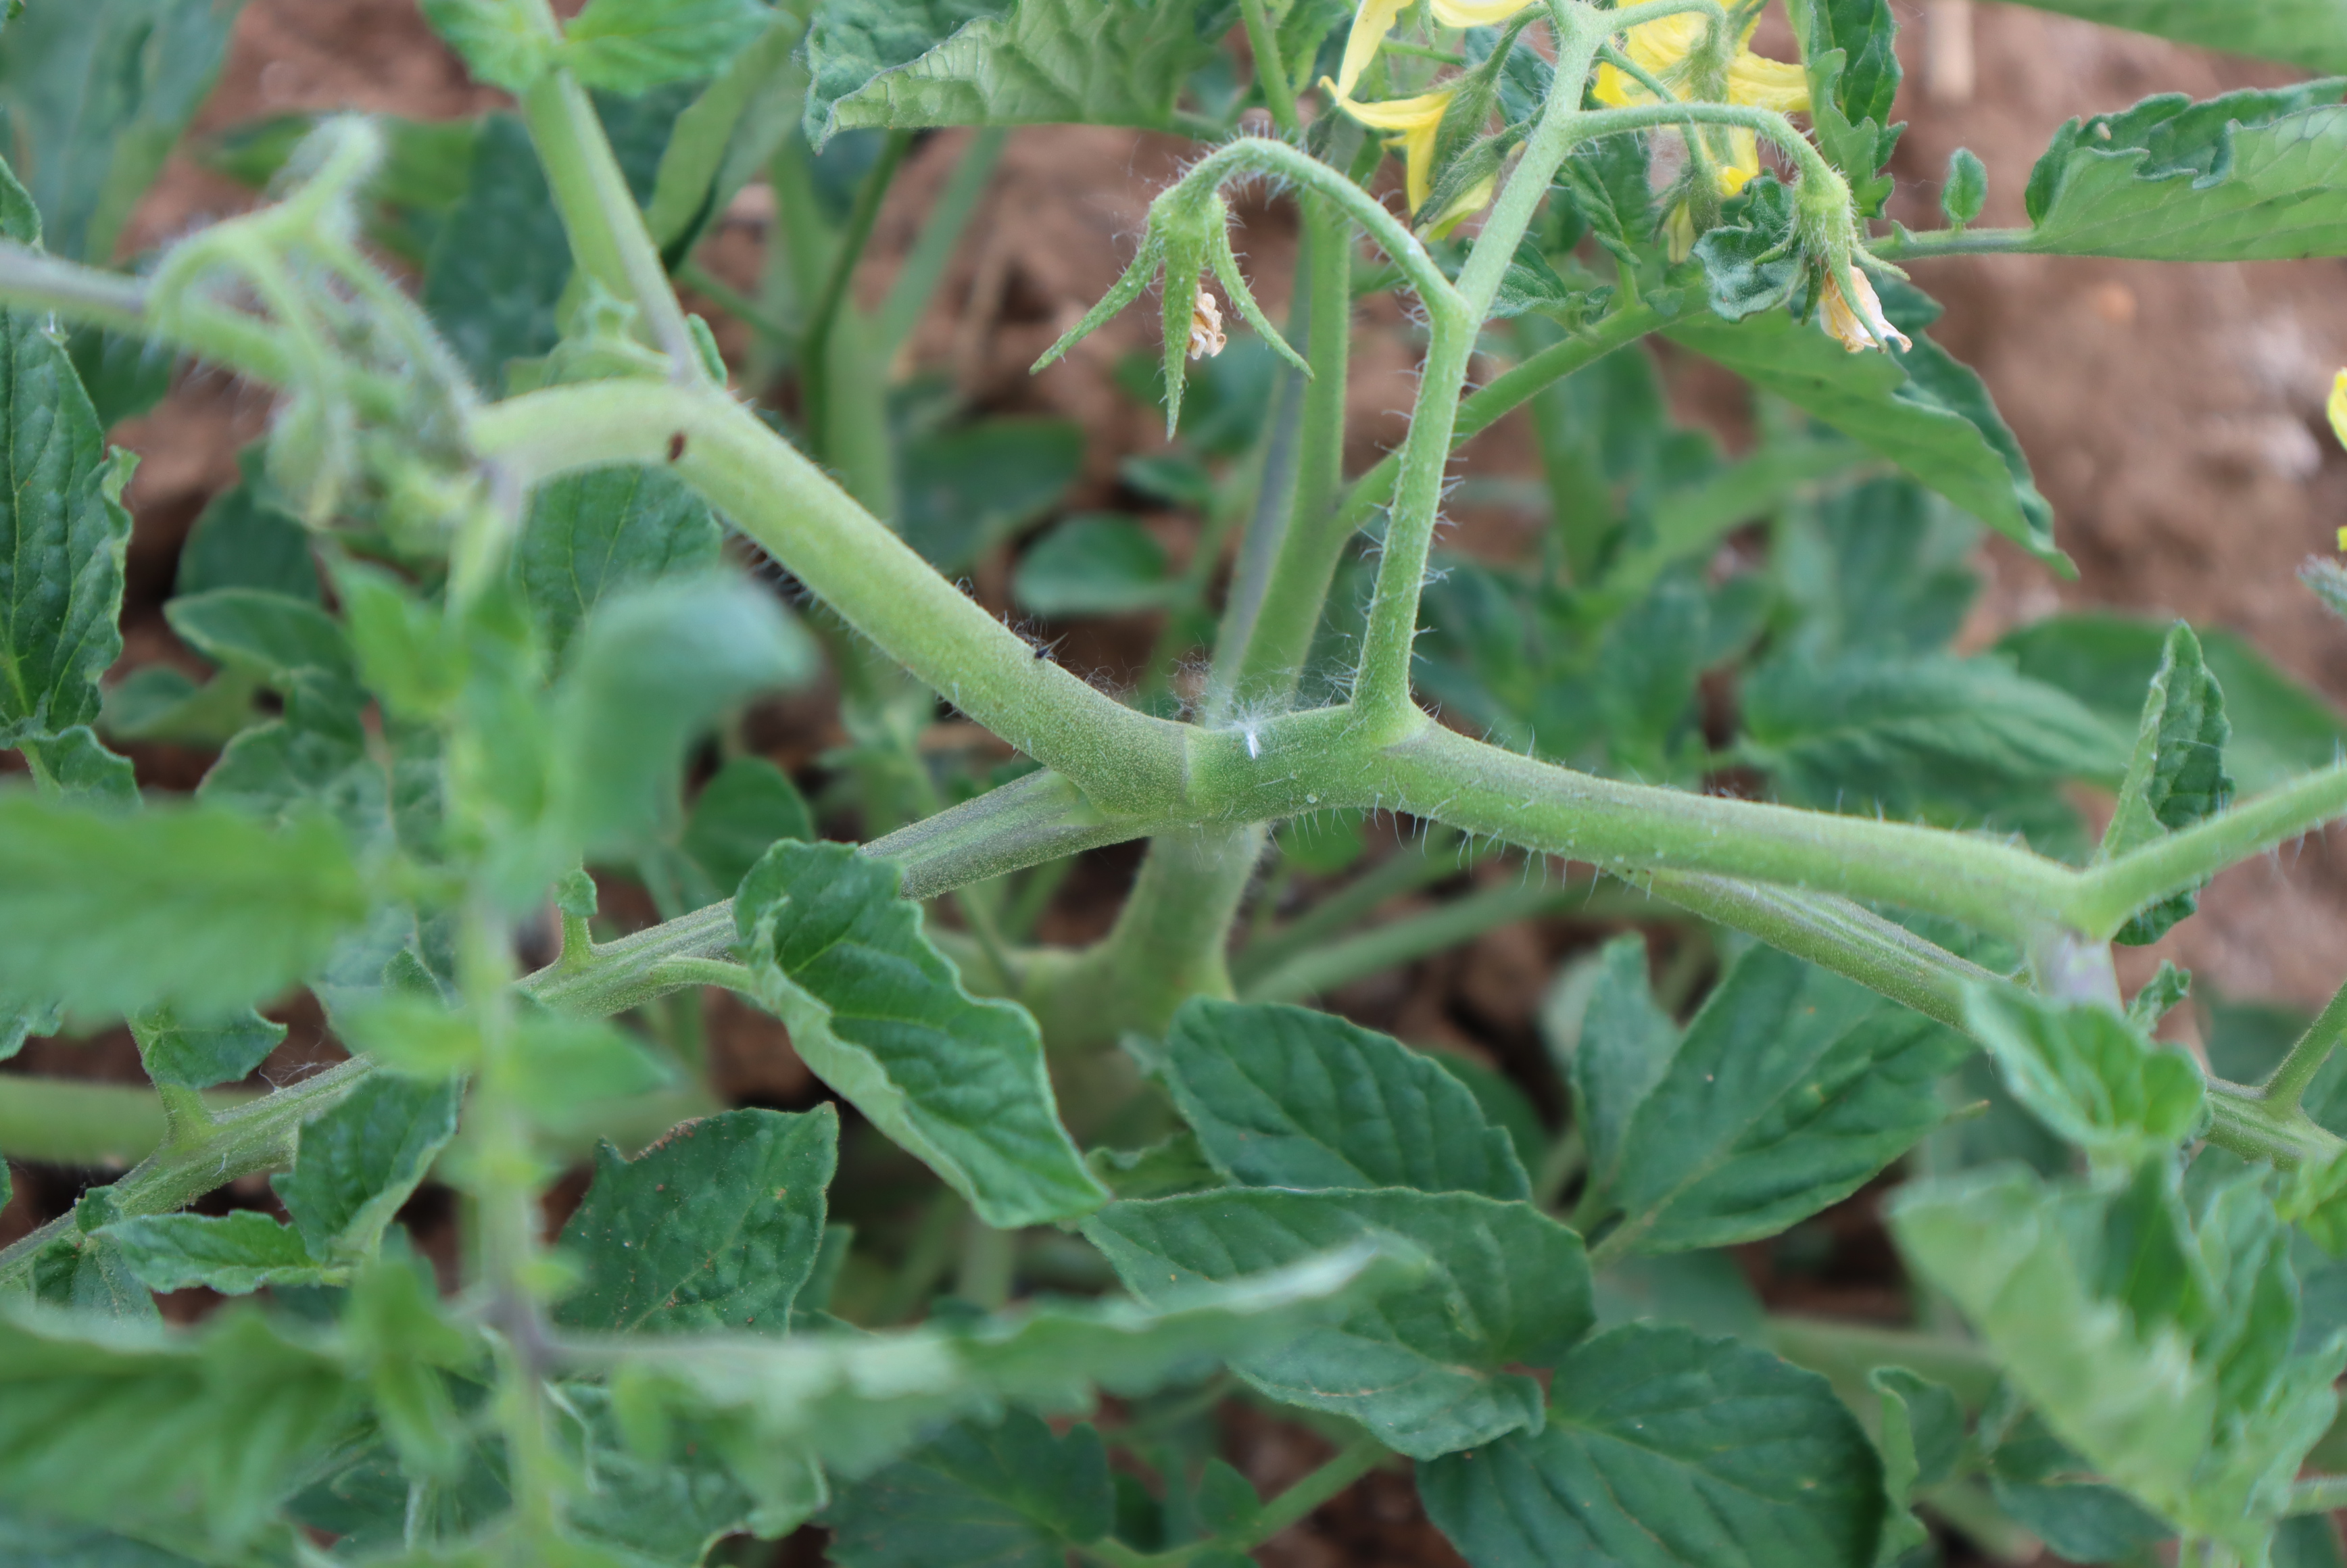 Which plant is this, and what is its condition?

tomato, healthy
